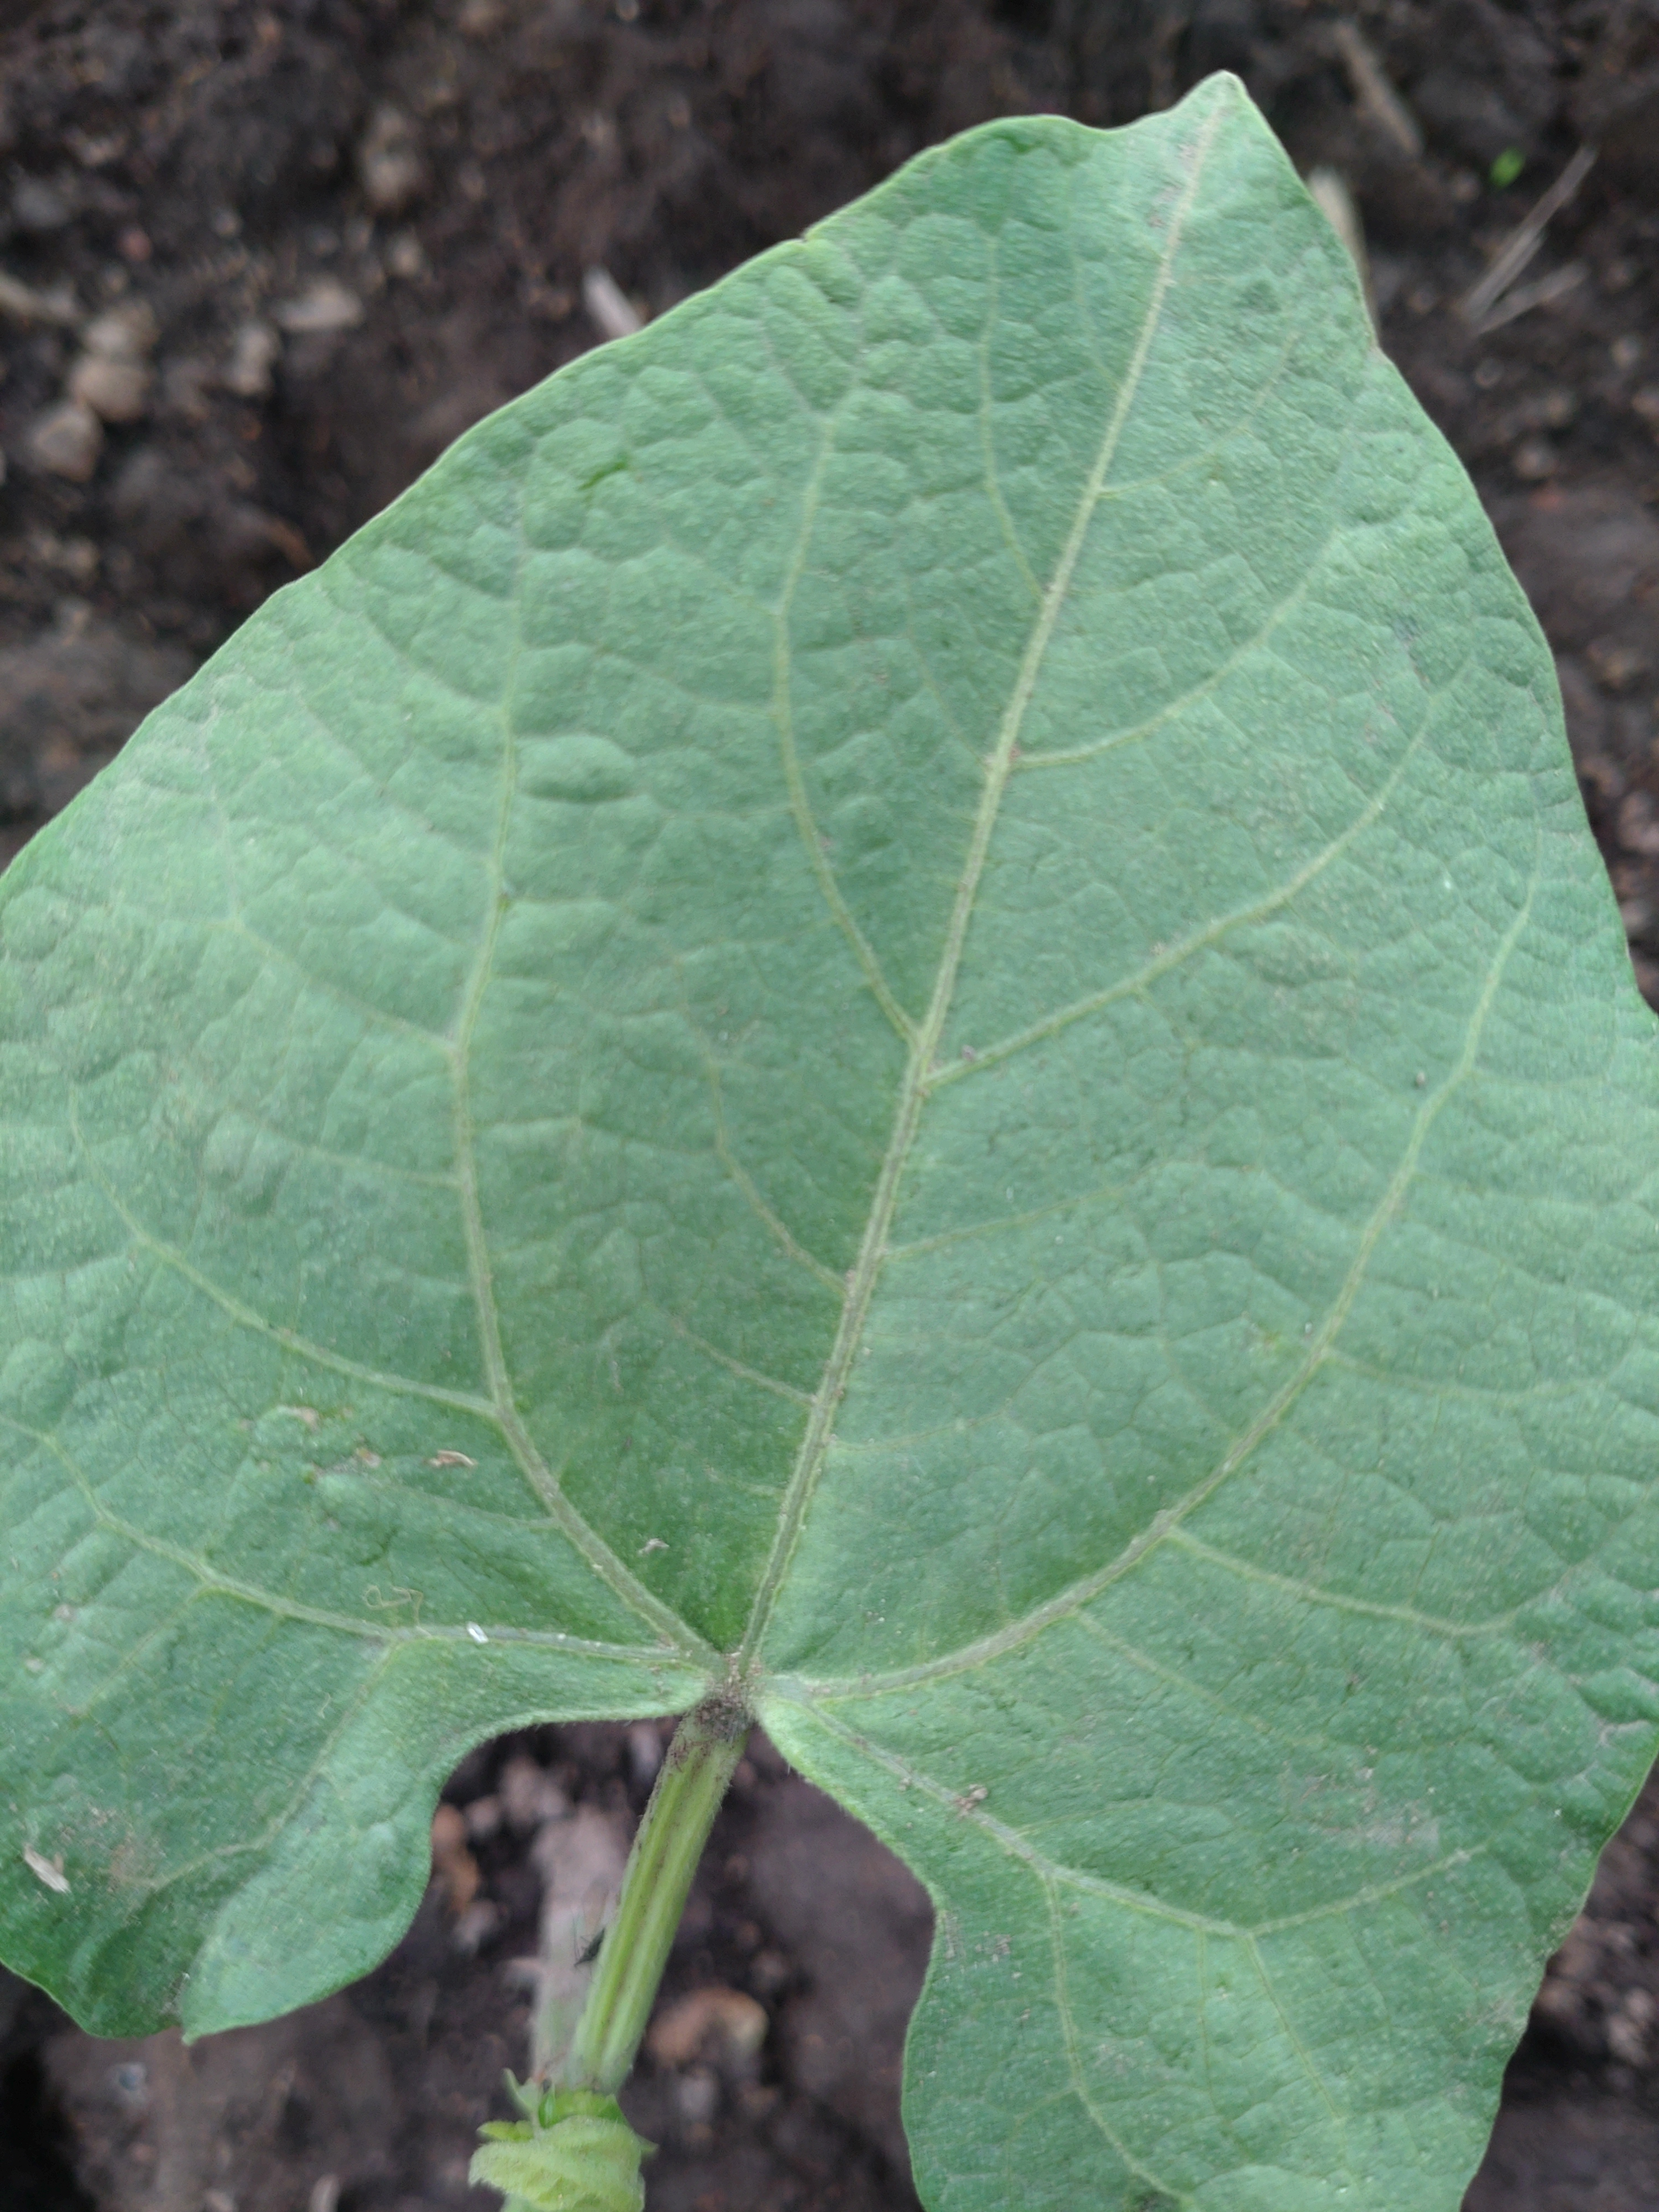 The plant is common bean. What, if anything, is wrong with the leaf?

healthy
